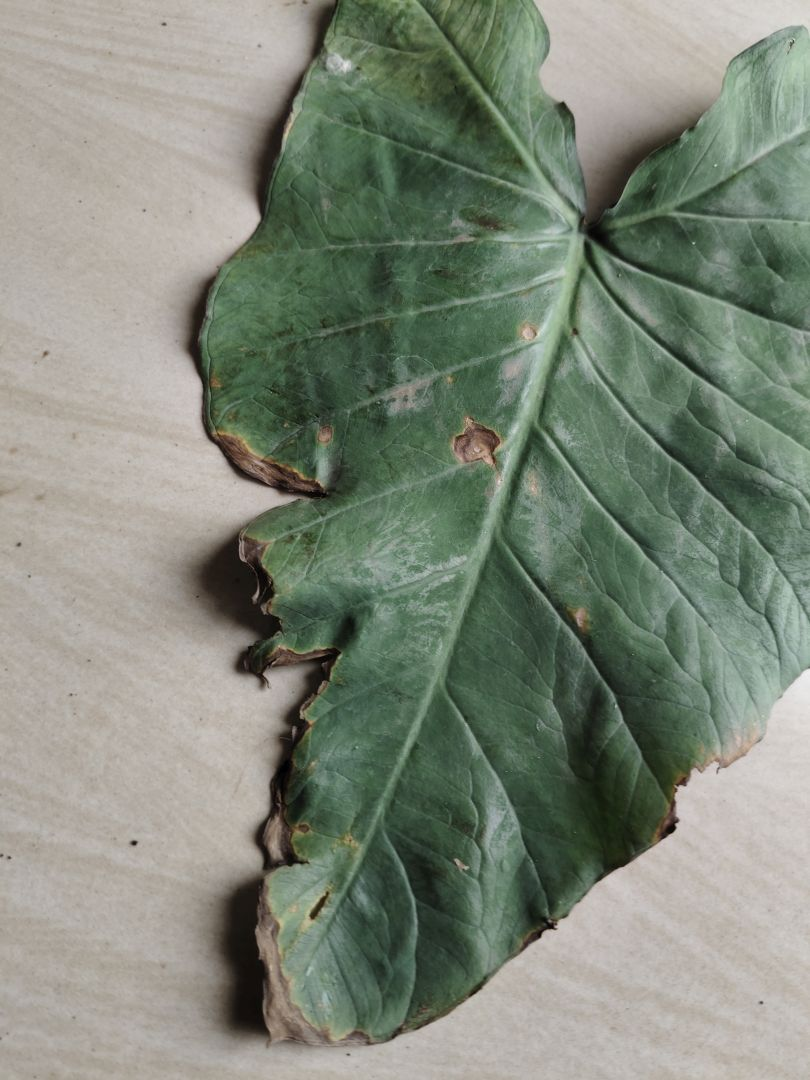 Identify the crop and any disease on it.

taro, leaf blight
